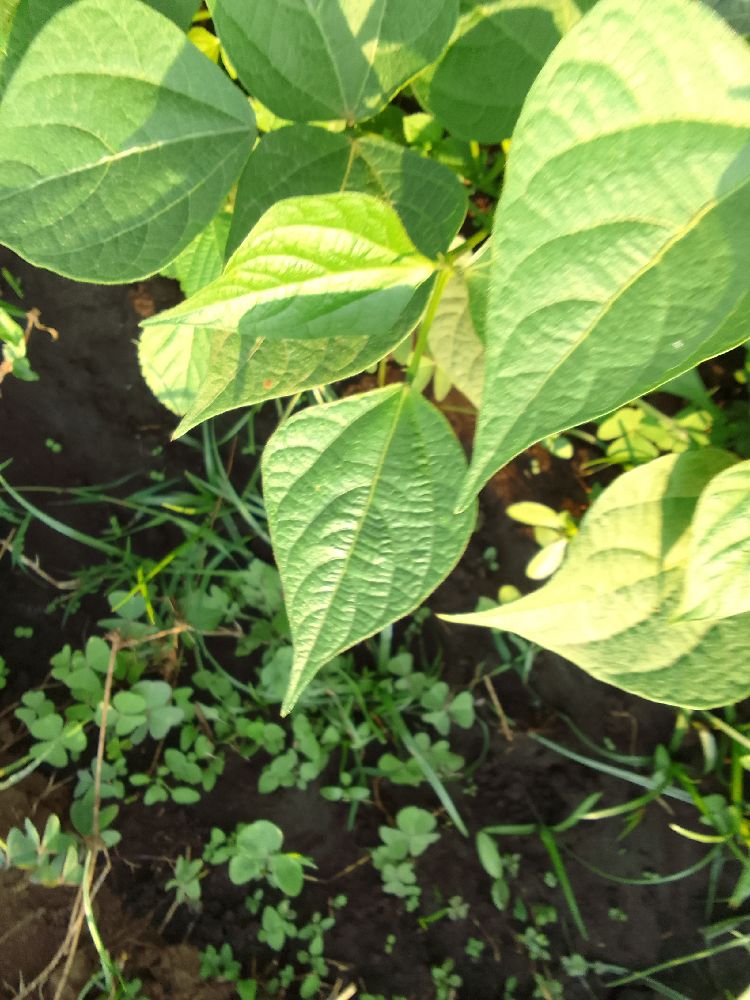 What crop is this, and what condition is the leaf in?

common bean, healthy
